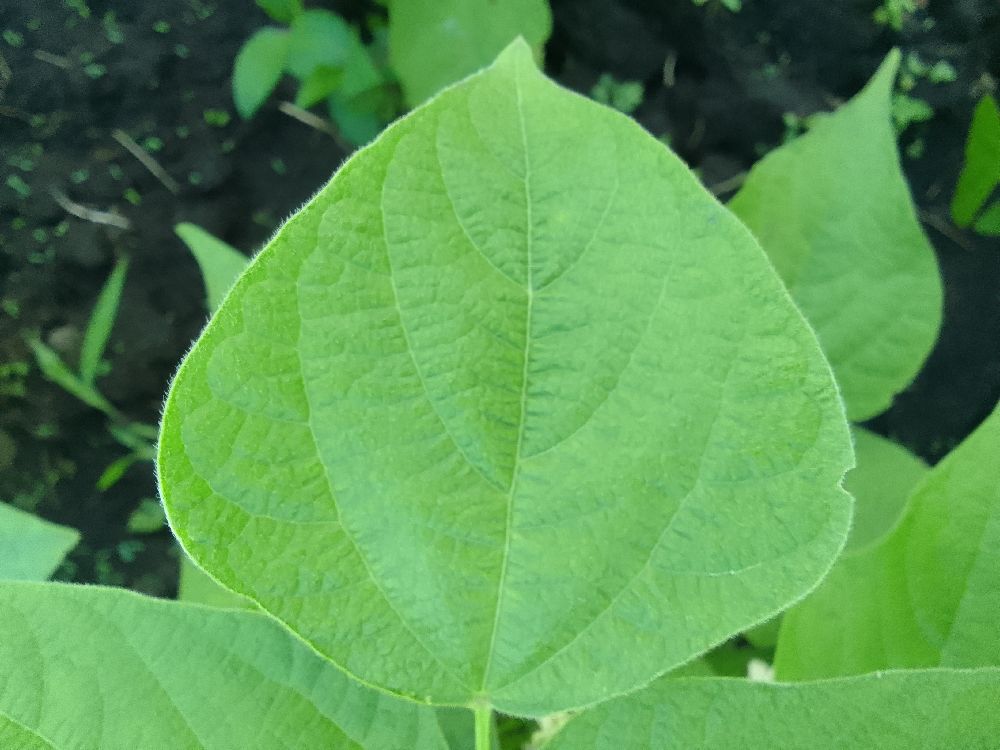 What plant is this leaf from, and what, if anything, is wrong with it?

common bean, healthy
